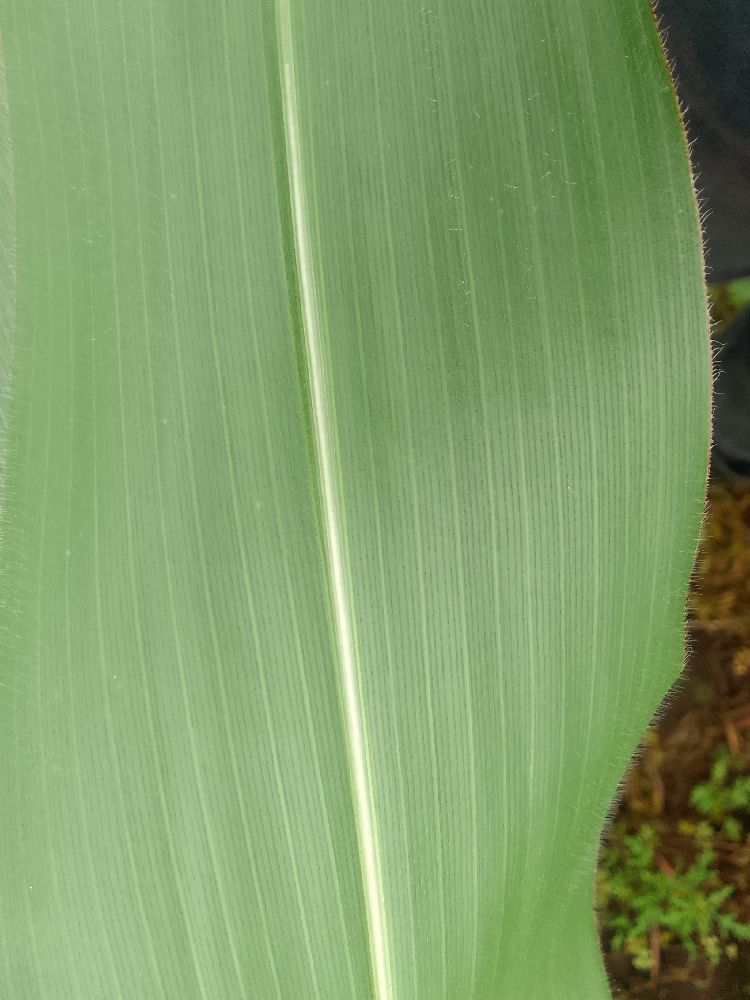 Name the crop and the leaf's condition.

maize, healthy
